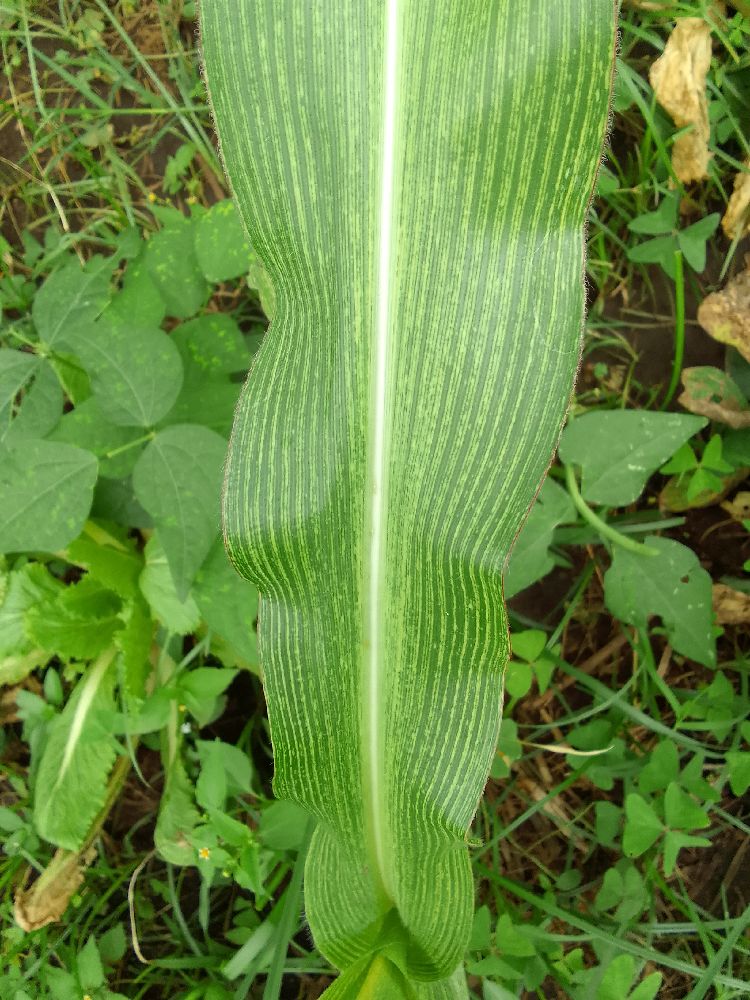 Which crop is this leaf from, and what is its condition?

maize, maize streak virus
